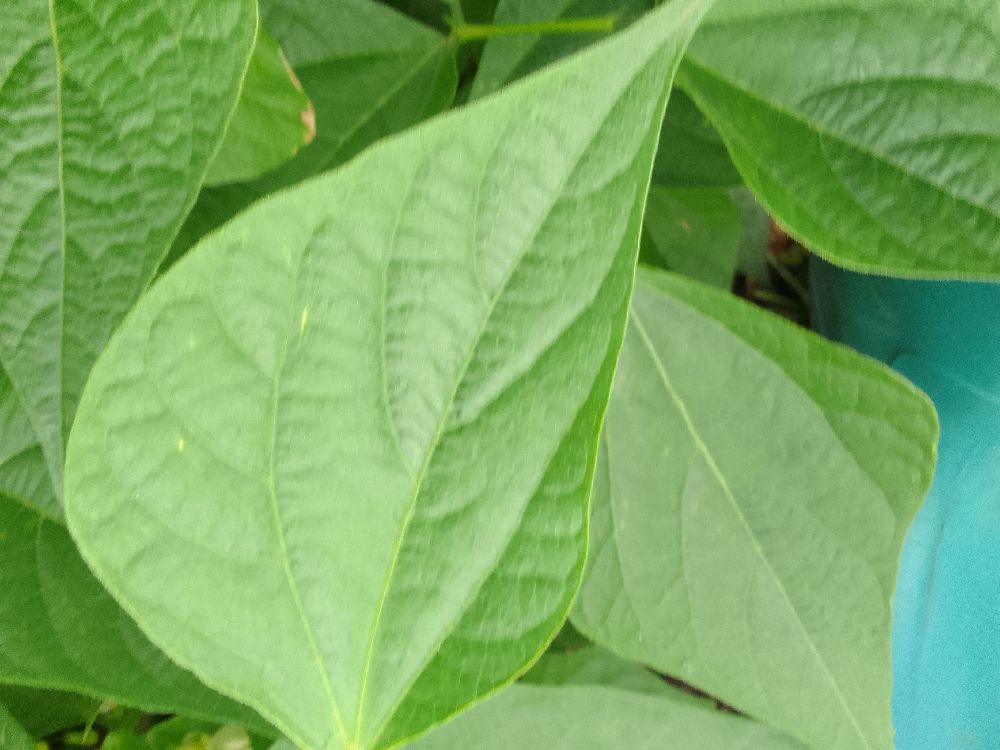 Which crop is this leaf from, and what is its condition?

common bean, healthy
